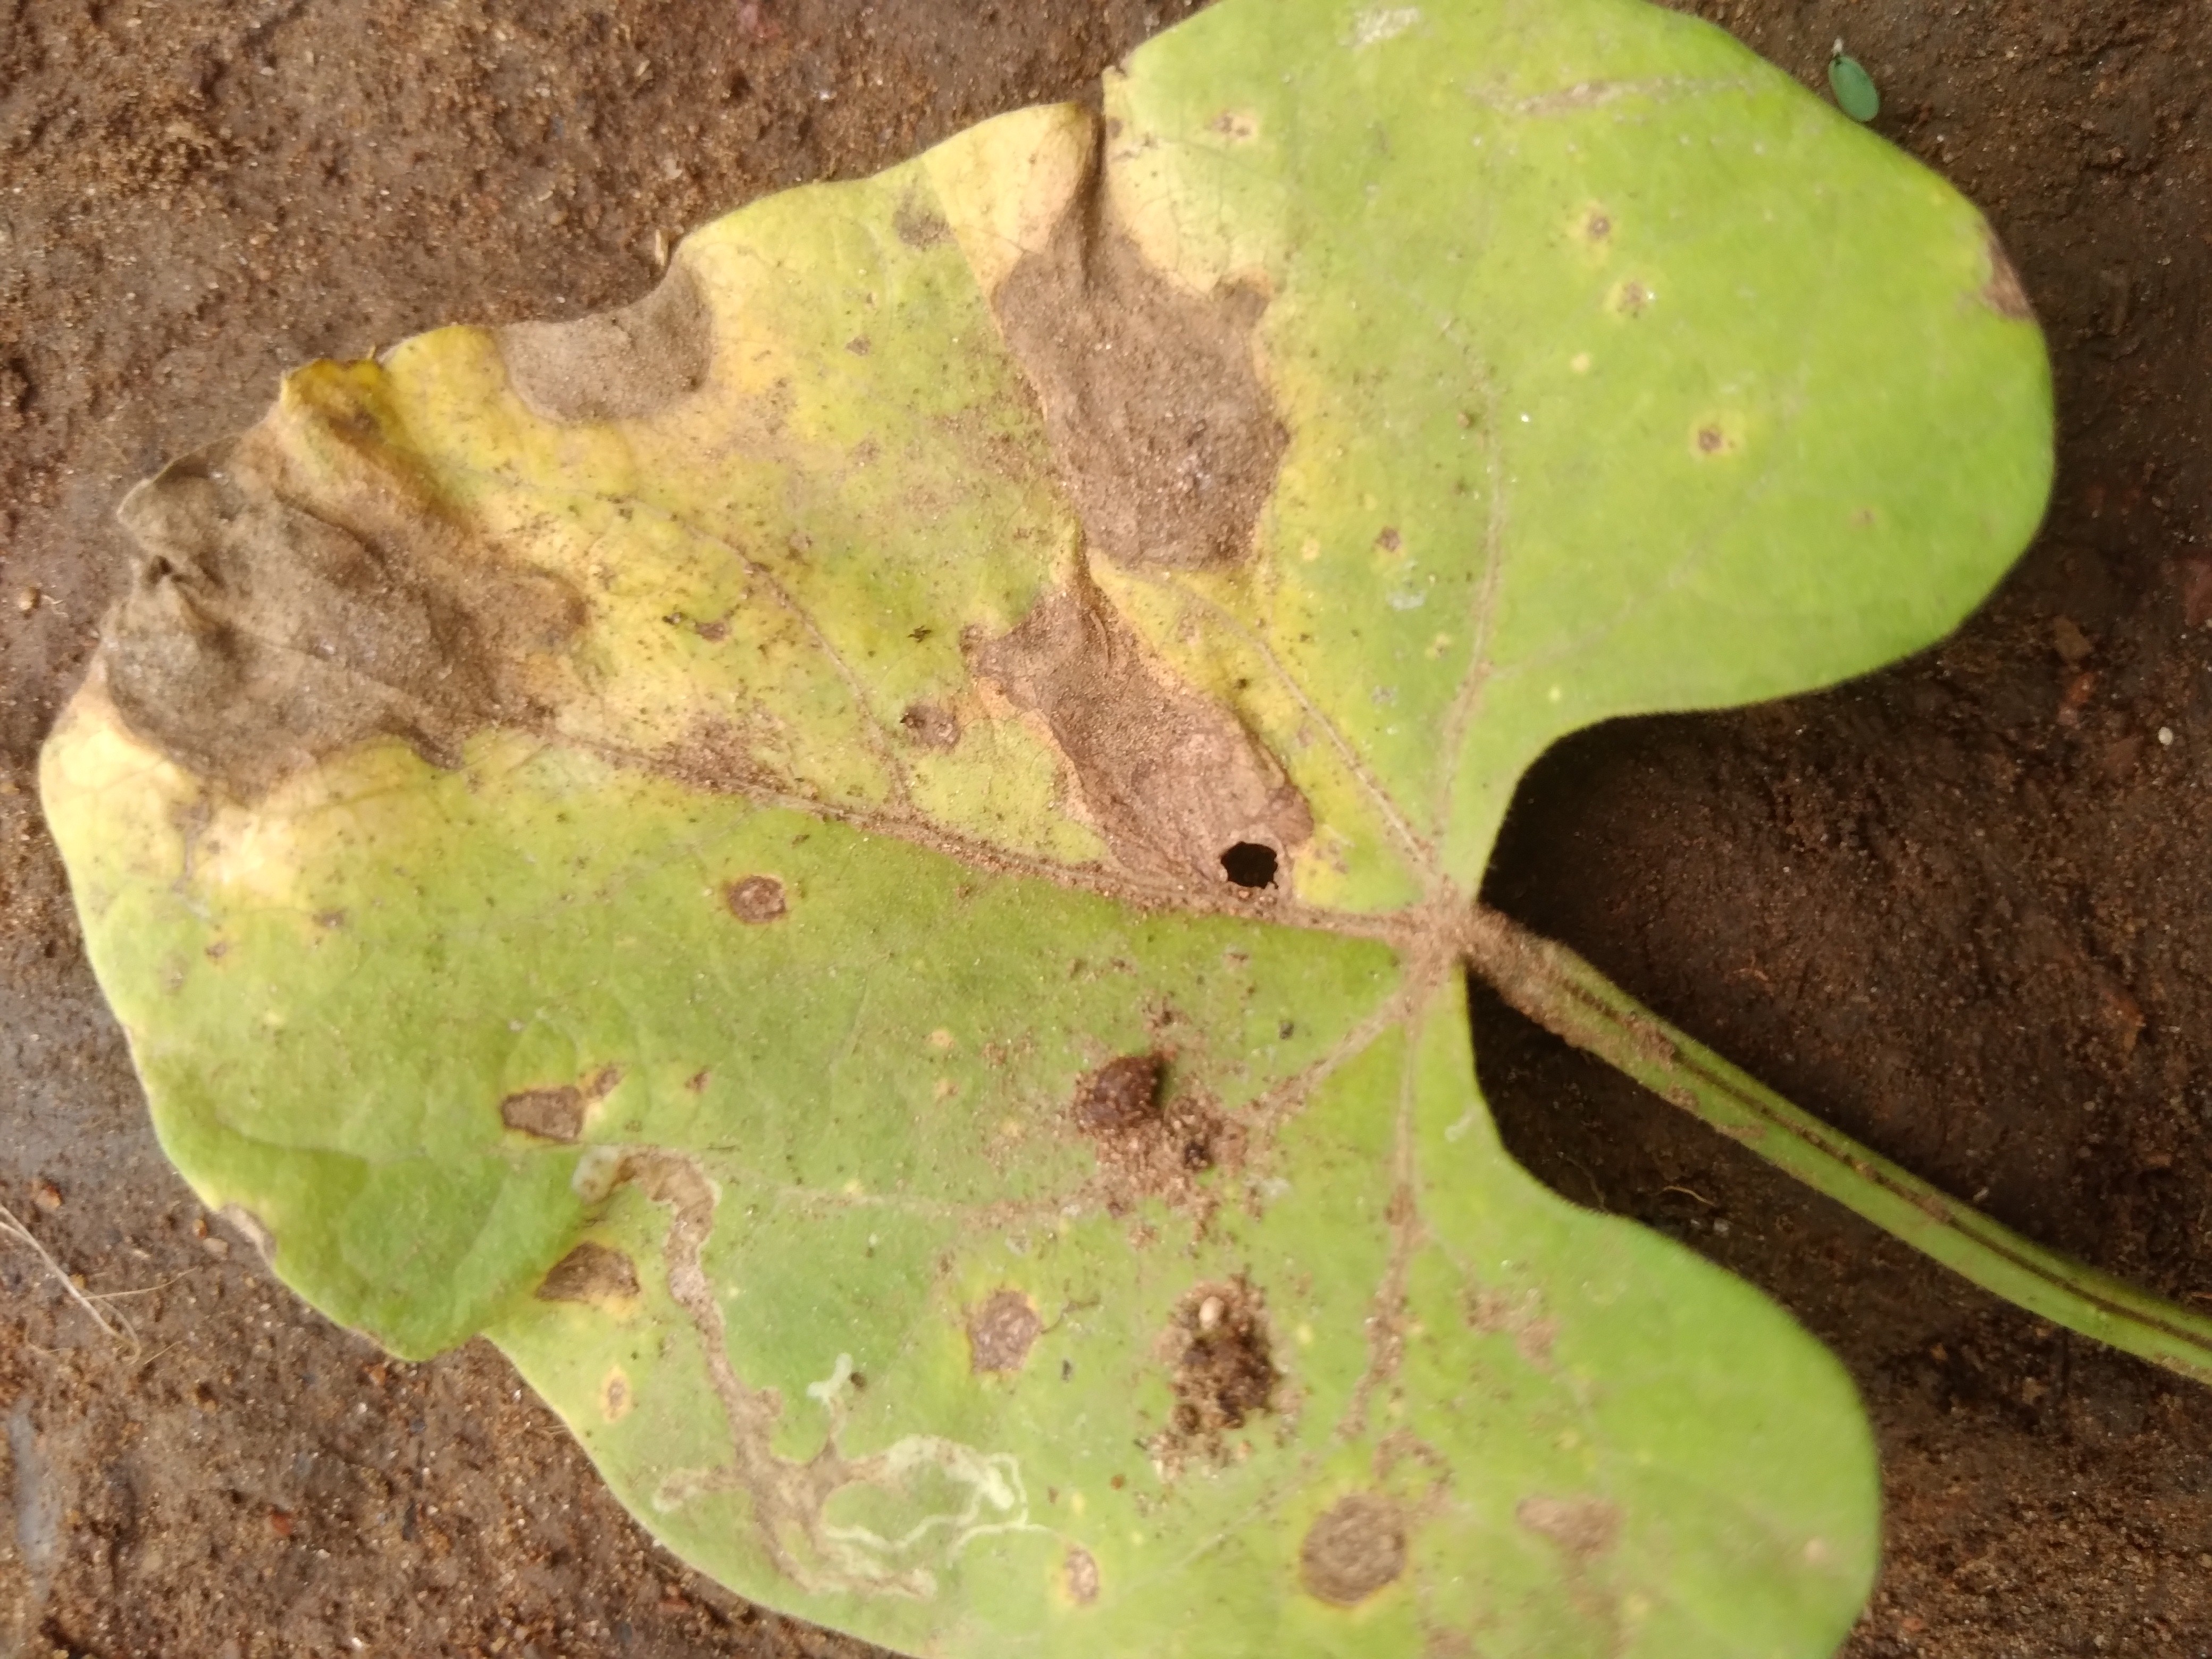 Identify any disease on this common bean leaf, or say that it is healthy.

rust
